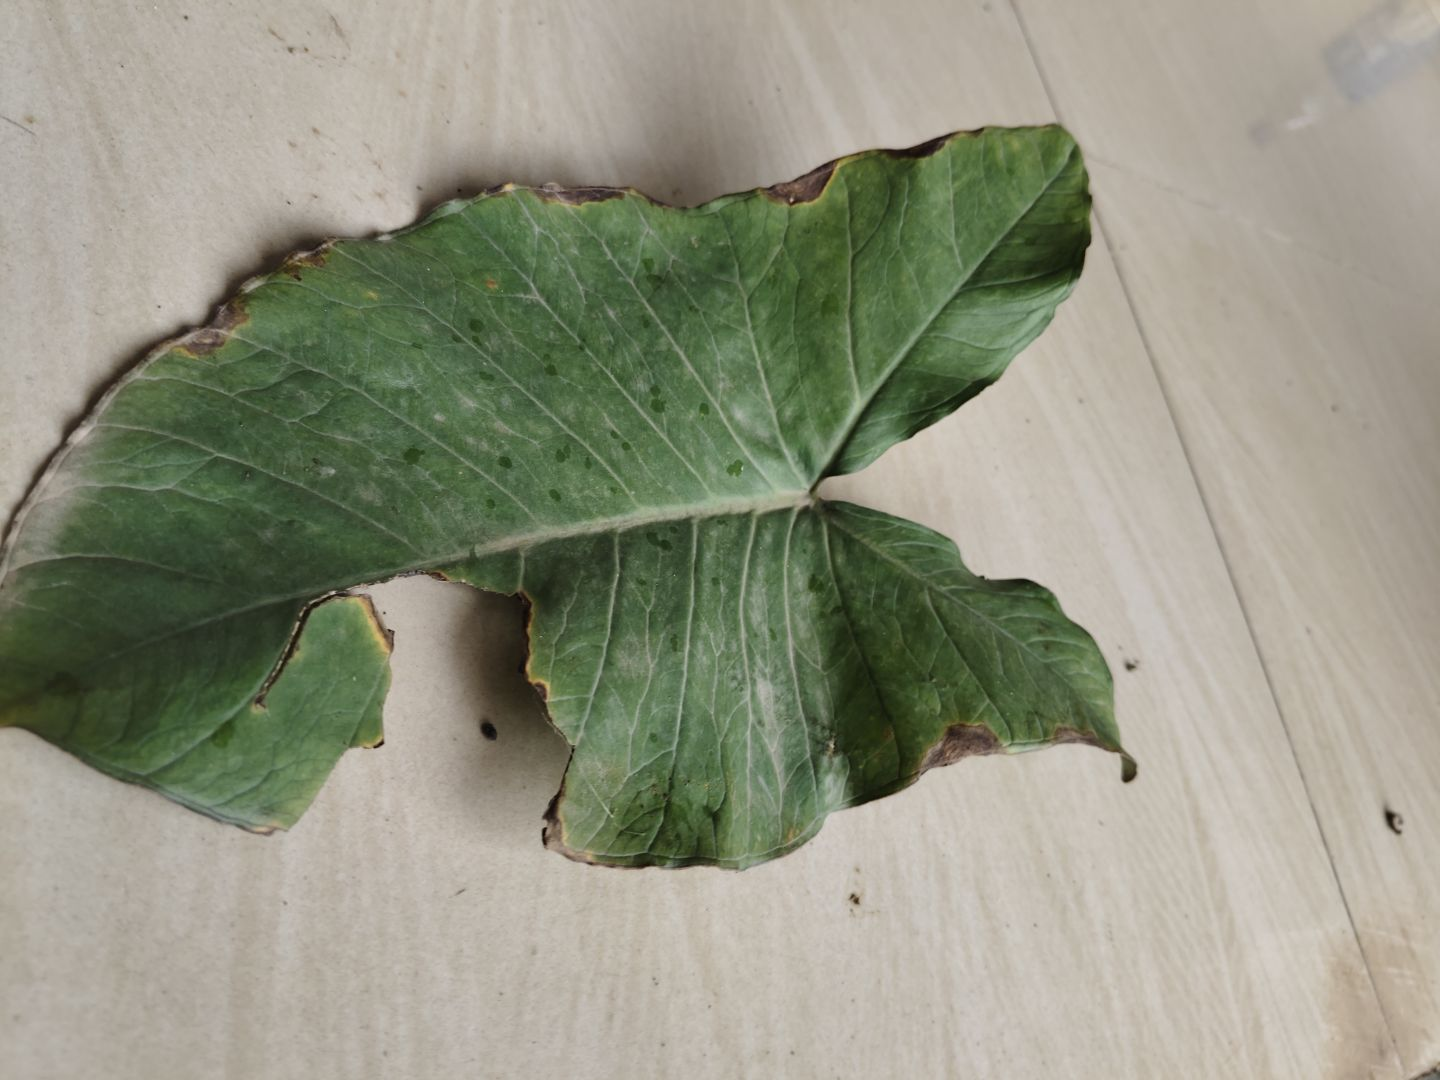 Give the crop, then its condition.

taro, leaf blight
